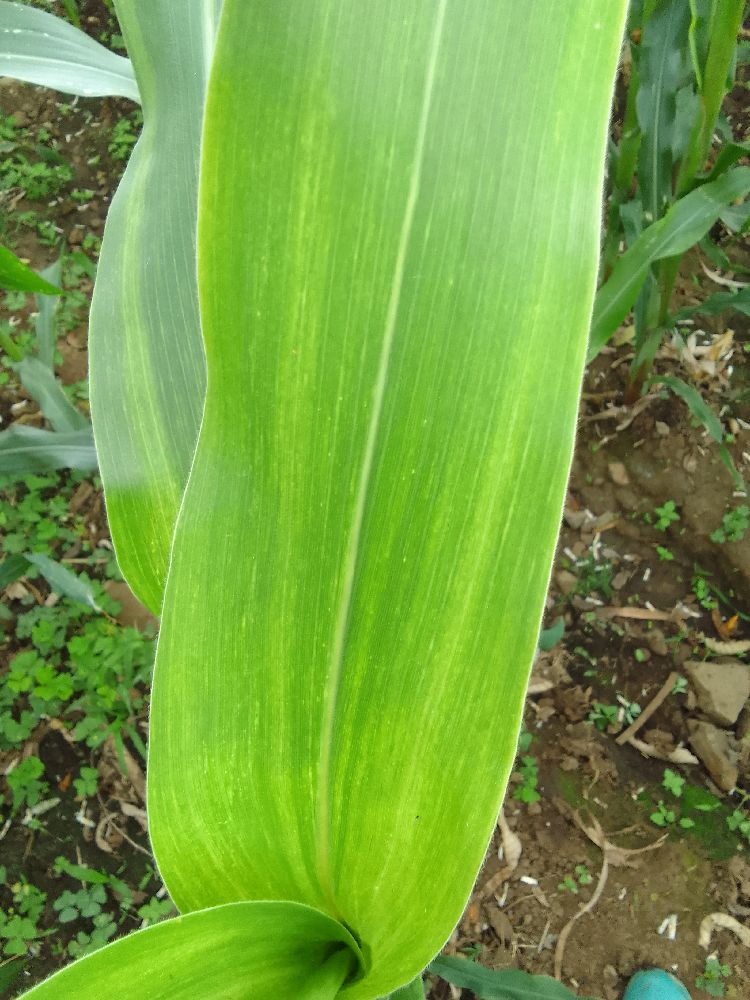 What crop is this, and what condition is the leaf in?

maize, healthy
